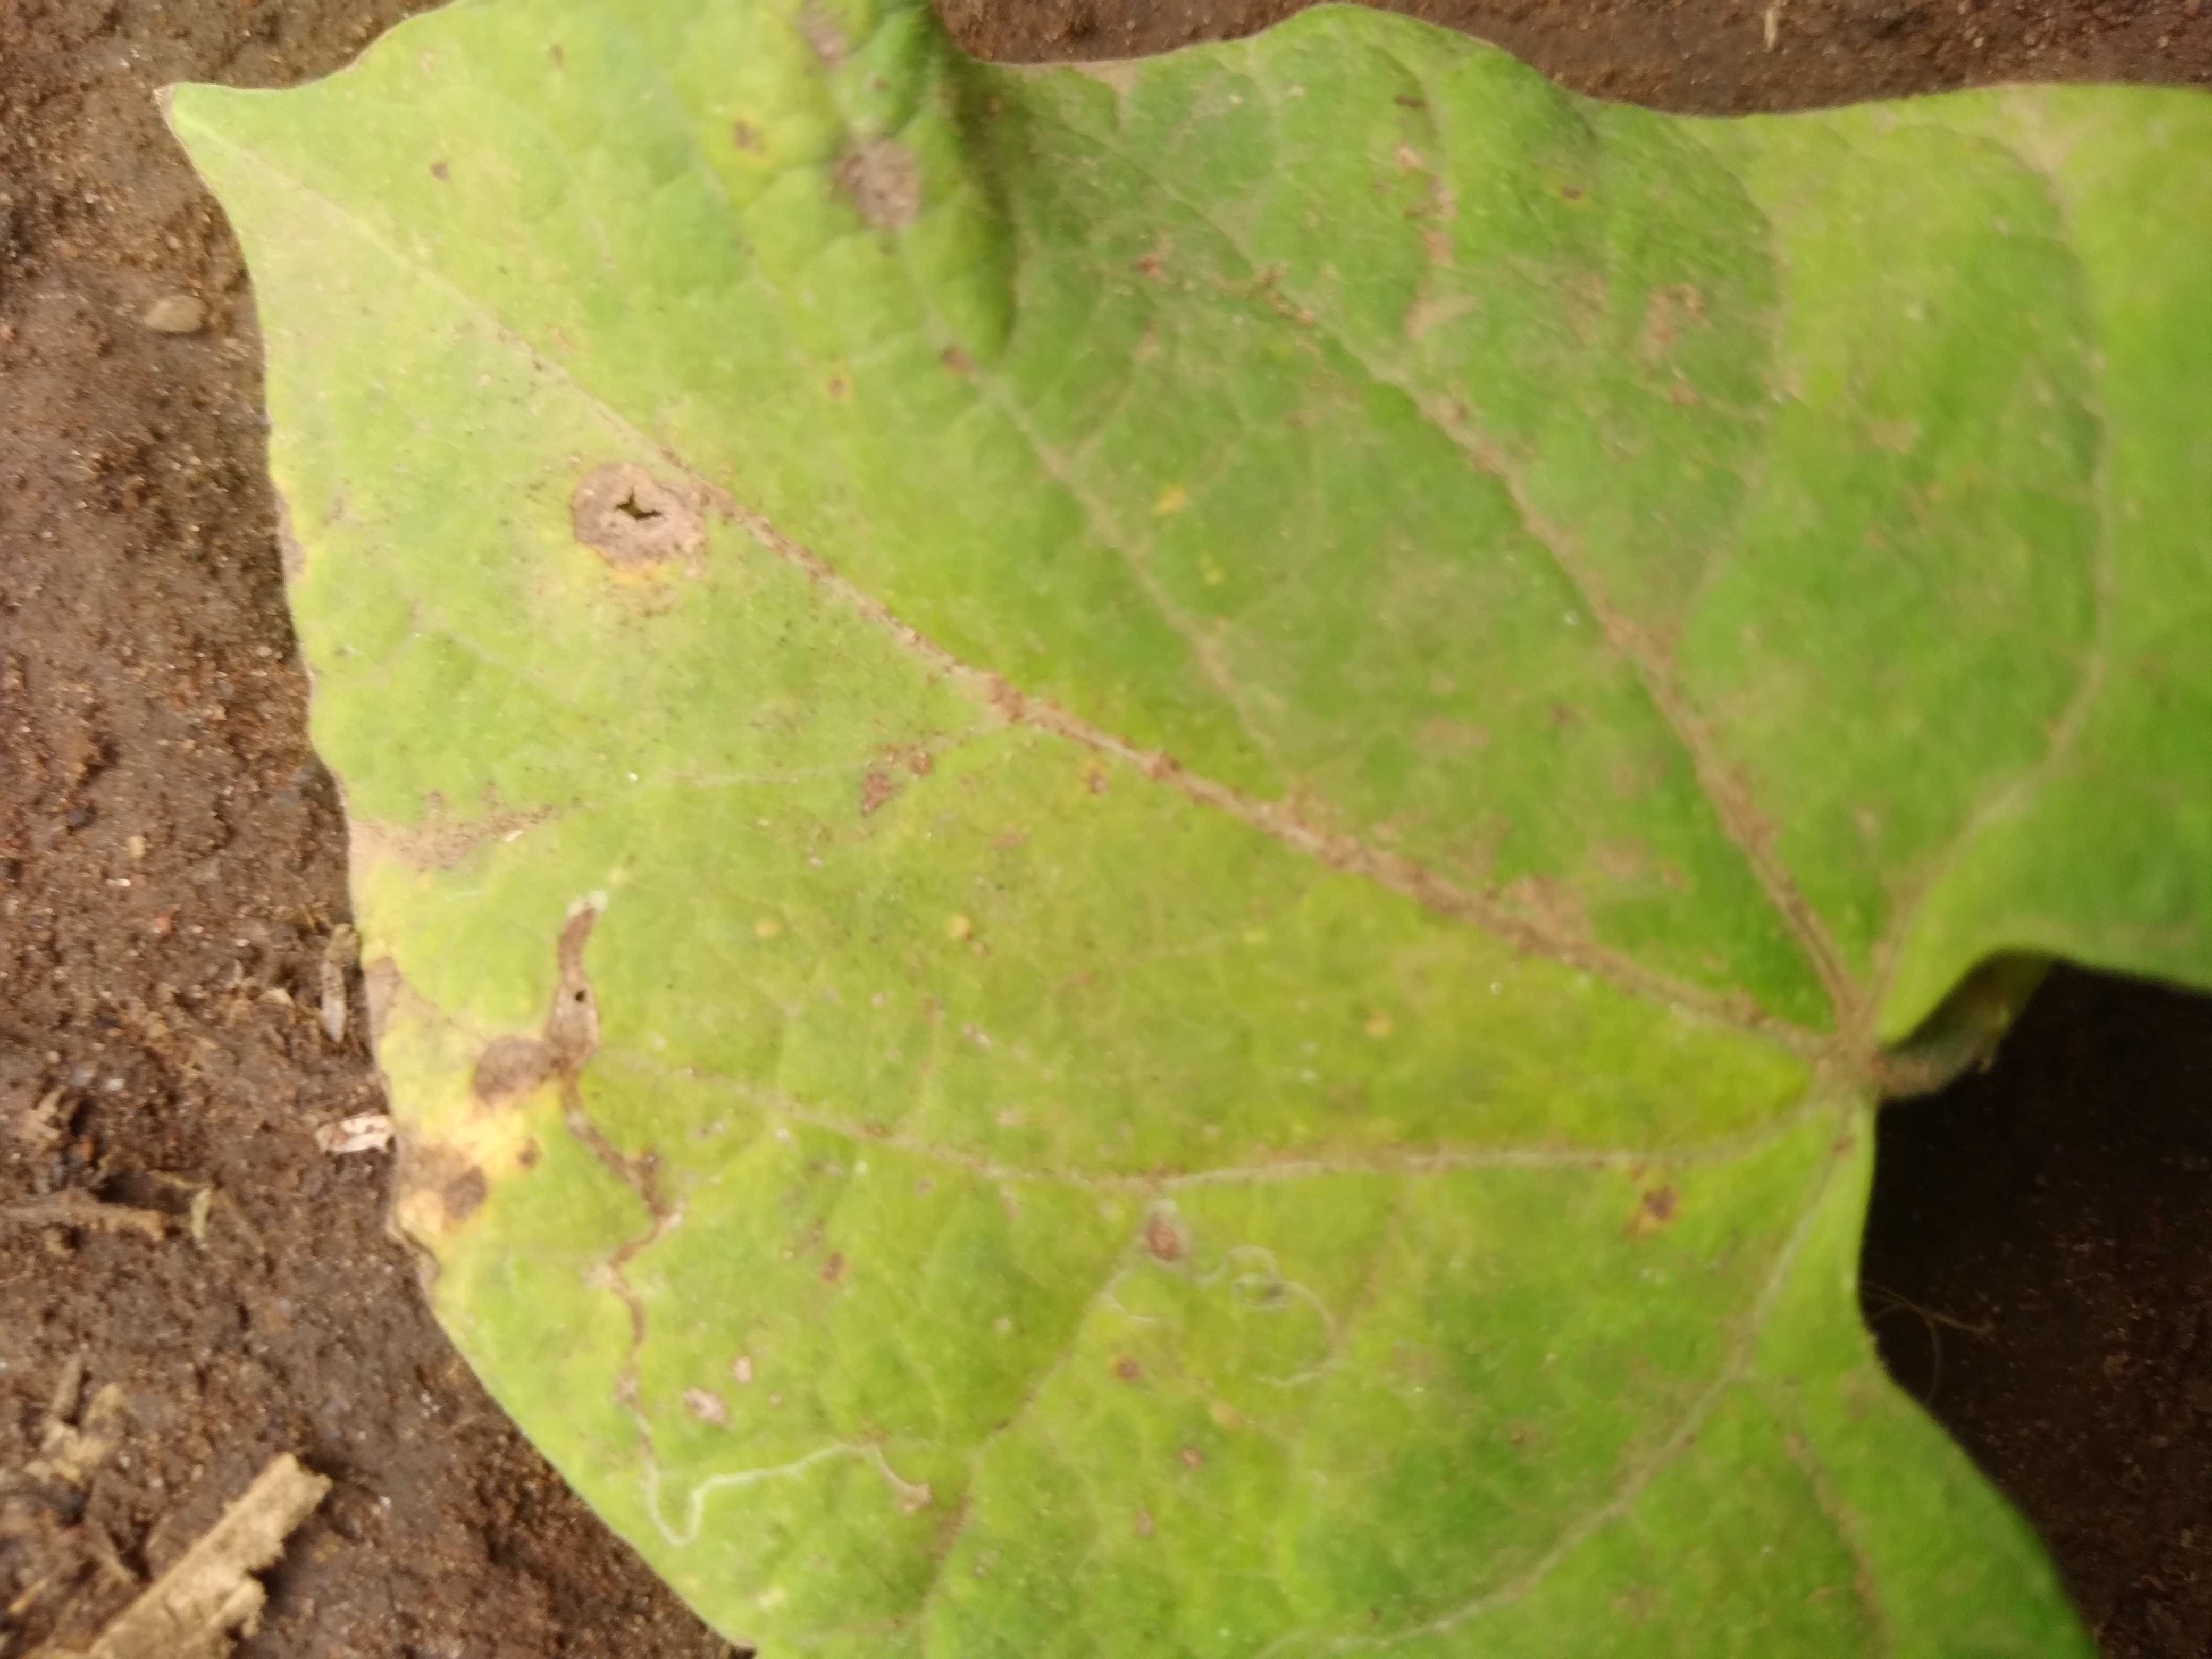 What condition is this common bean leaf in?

rust
